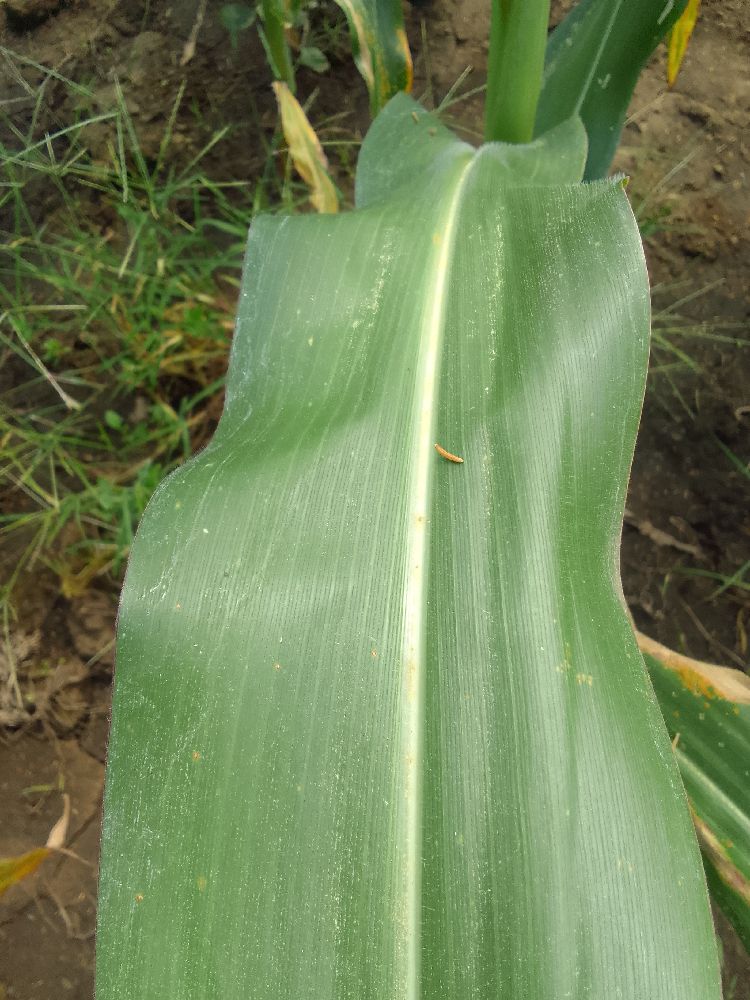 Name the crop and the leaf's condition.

maize, healthy
